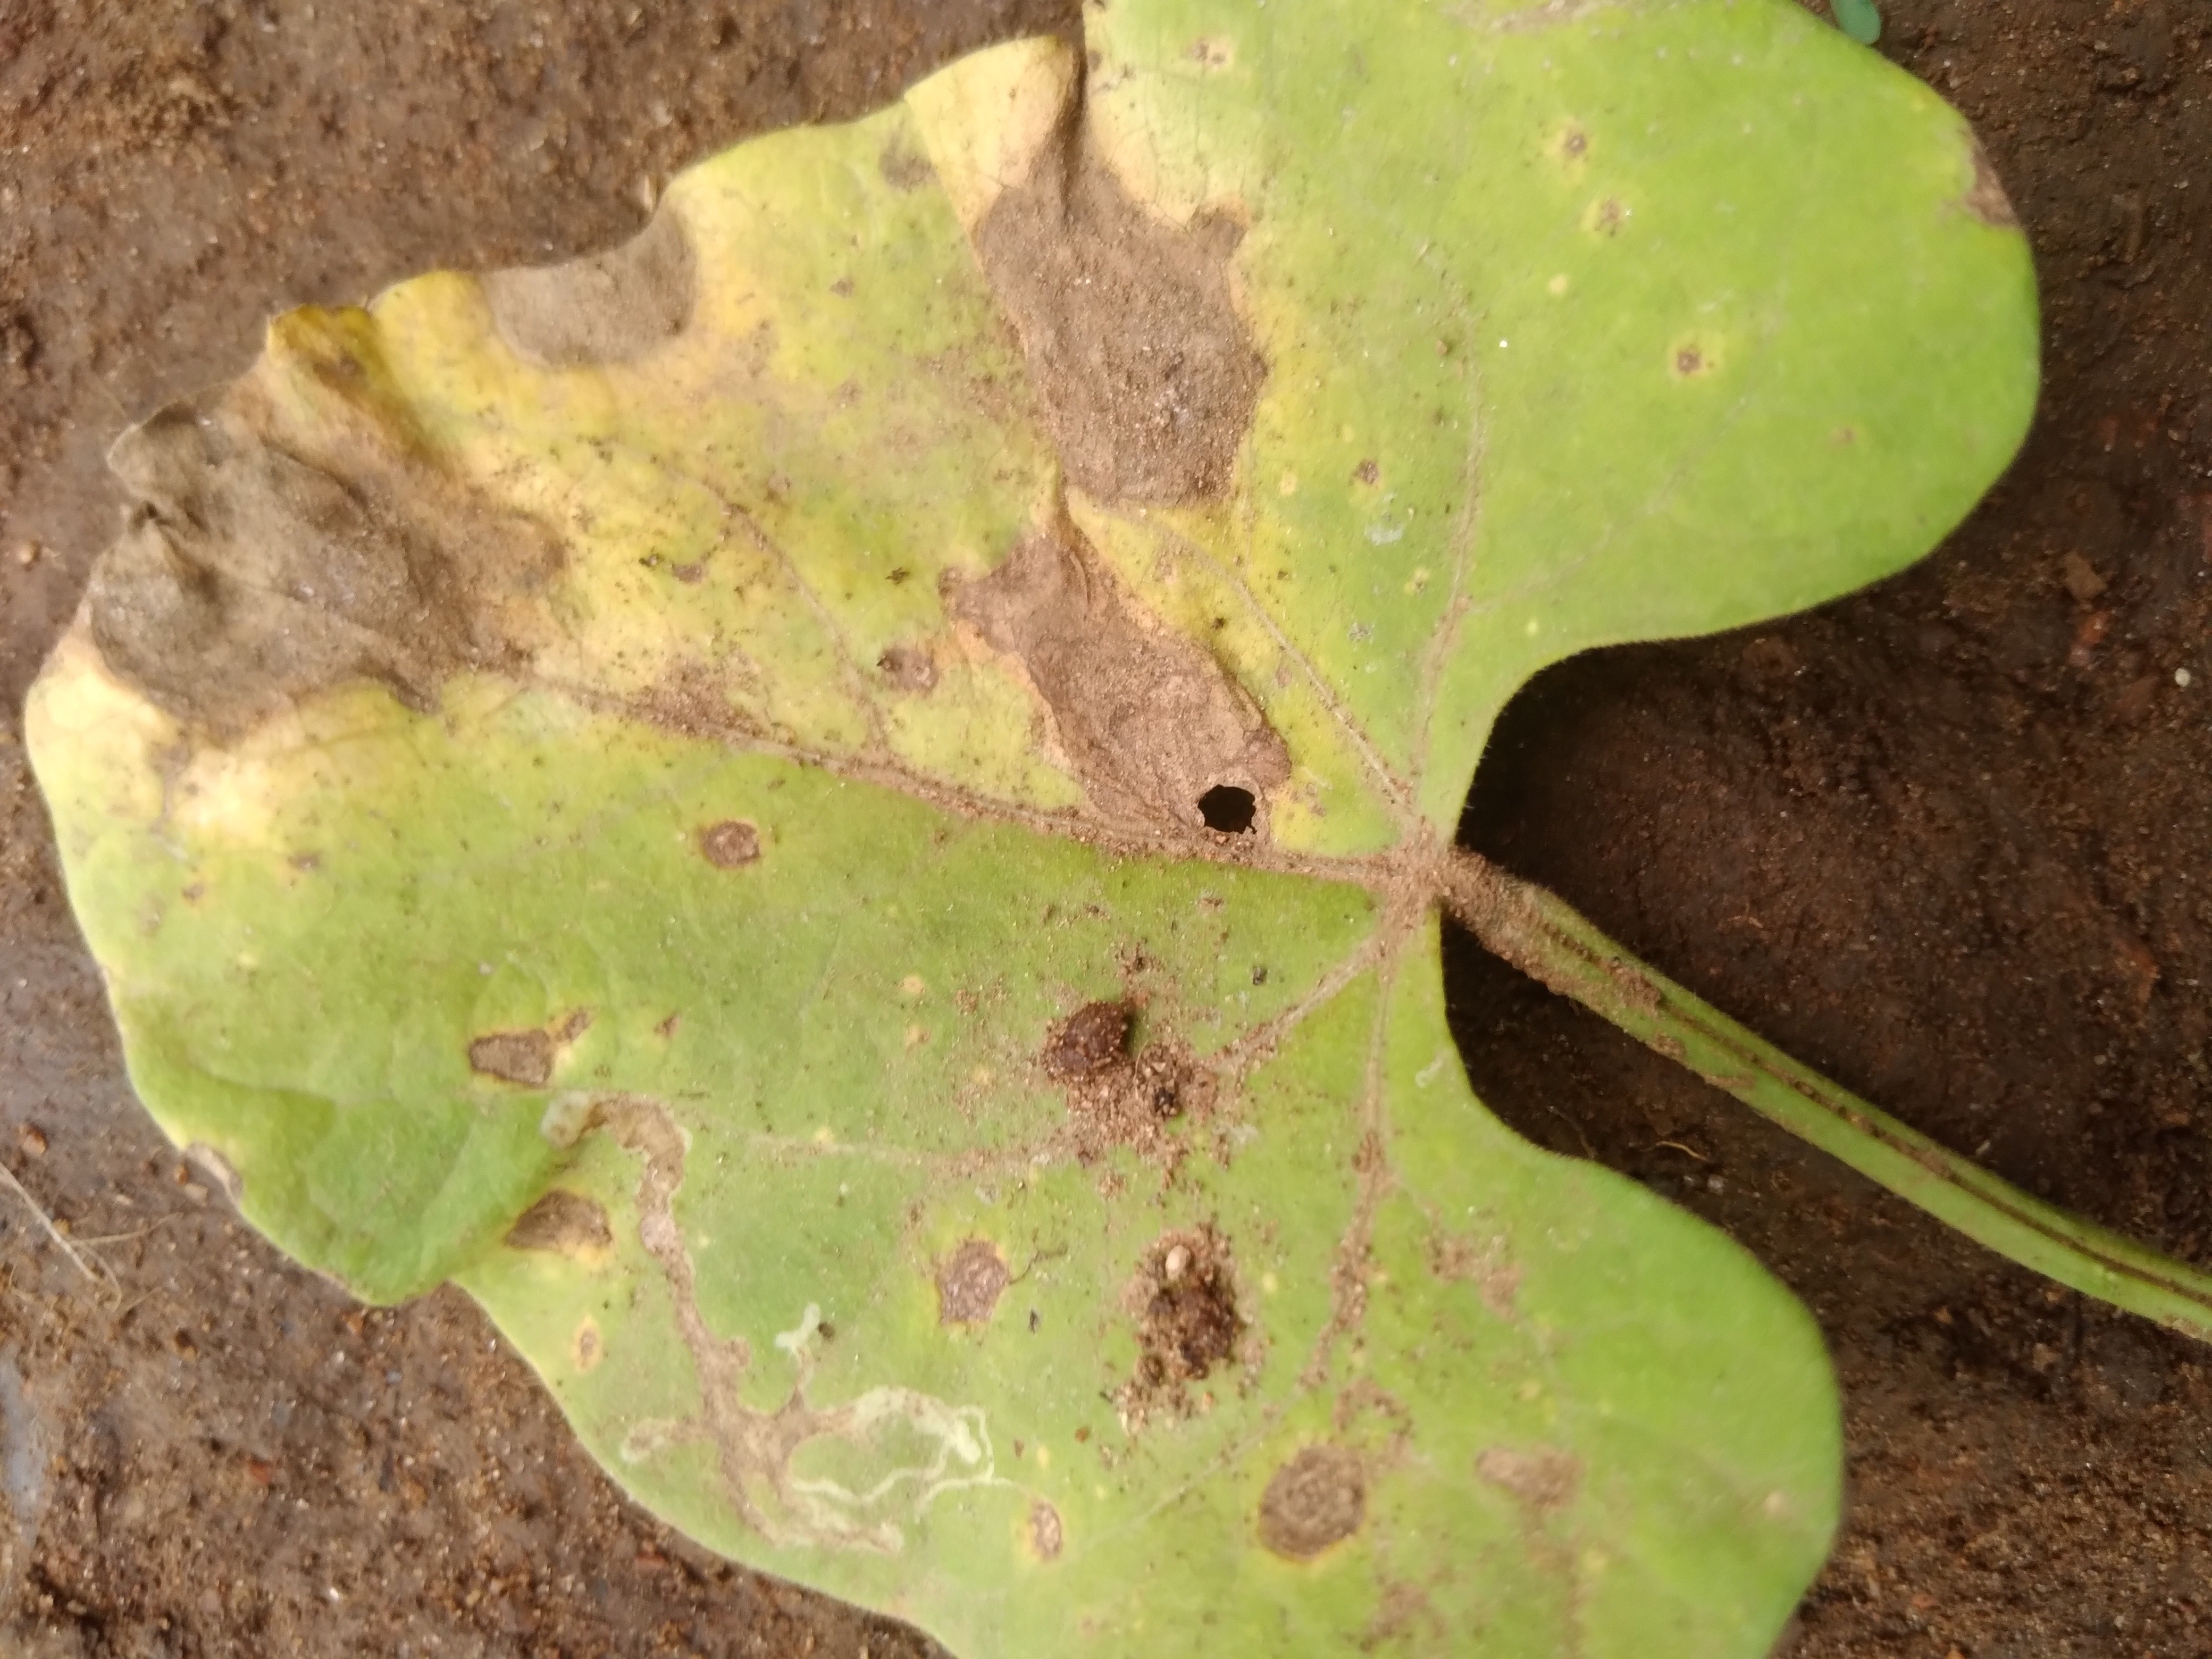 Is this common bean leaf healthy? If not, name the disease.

rust
